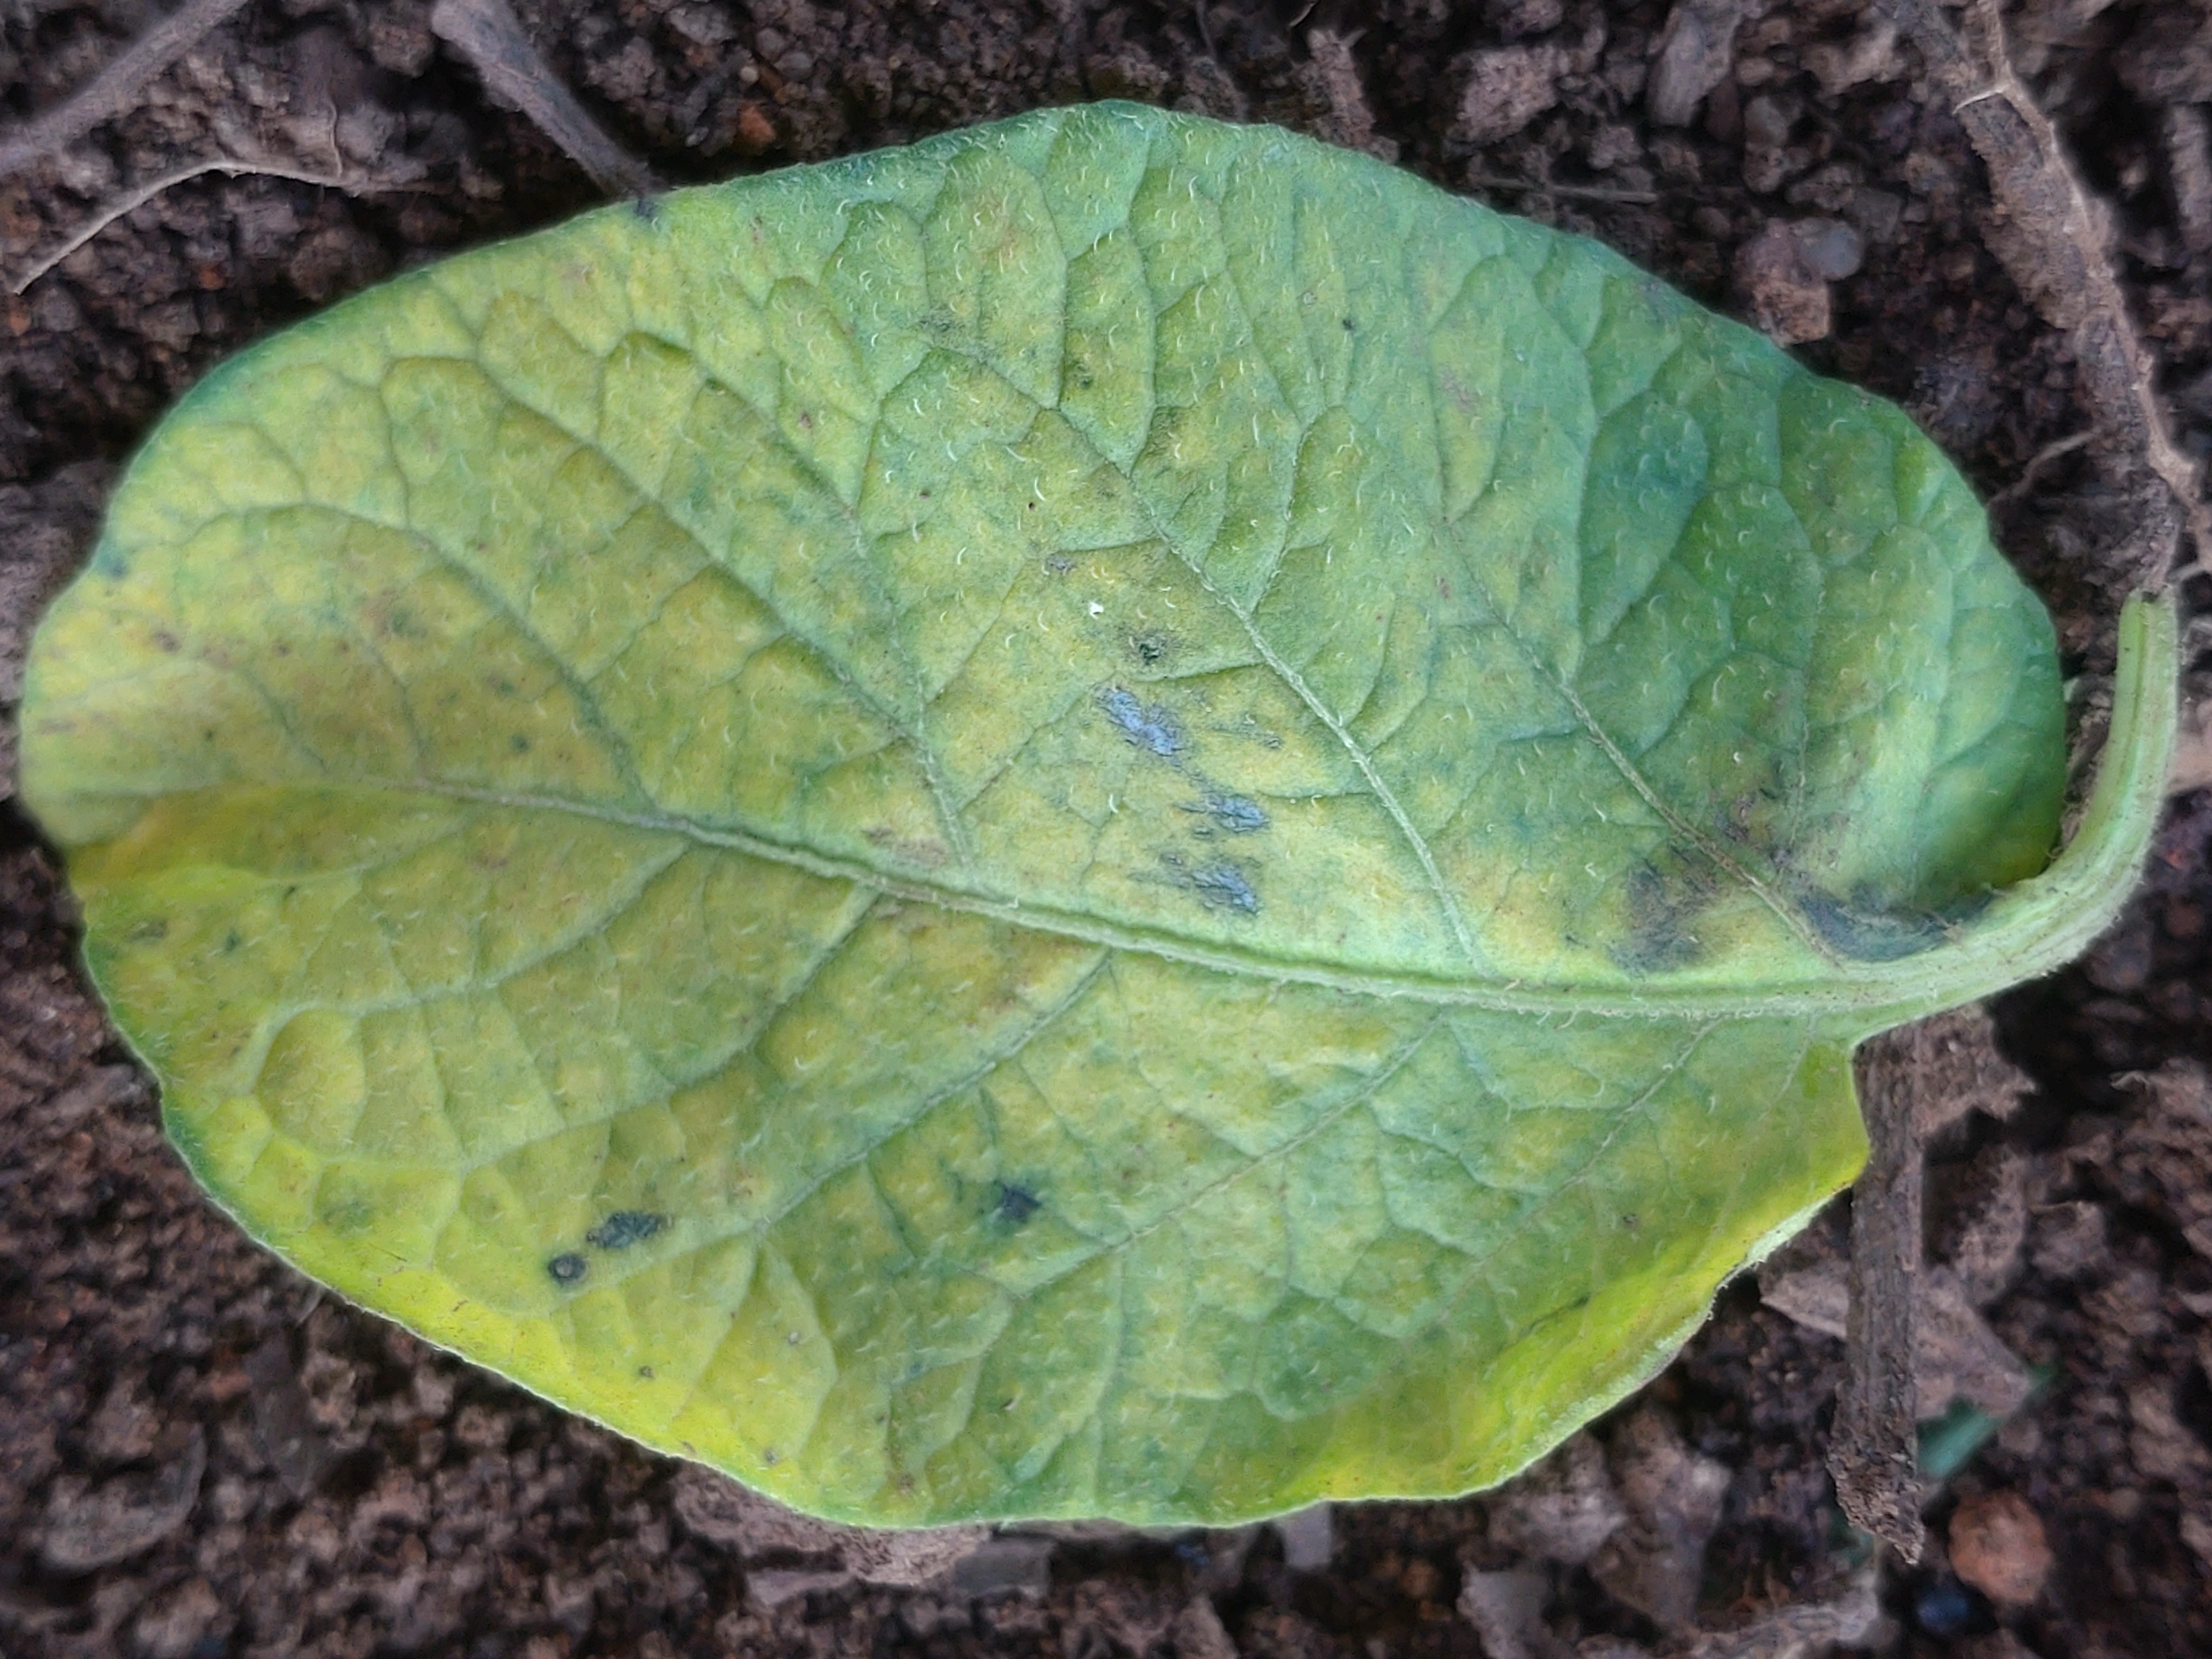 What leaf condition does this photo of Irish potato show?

late blight
